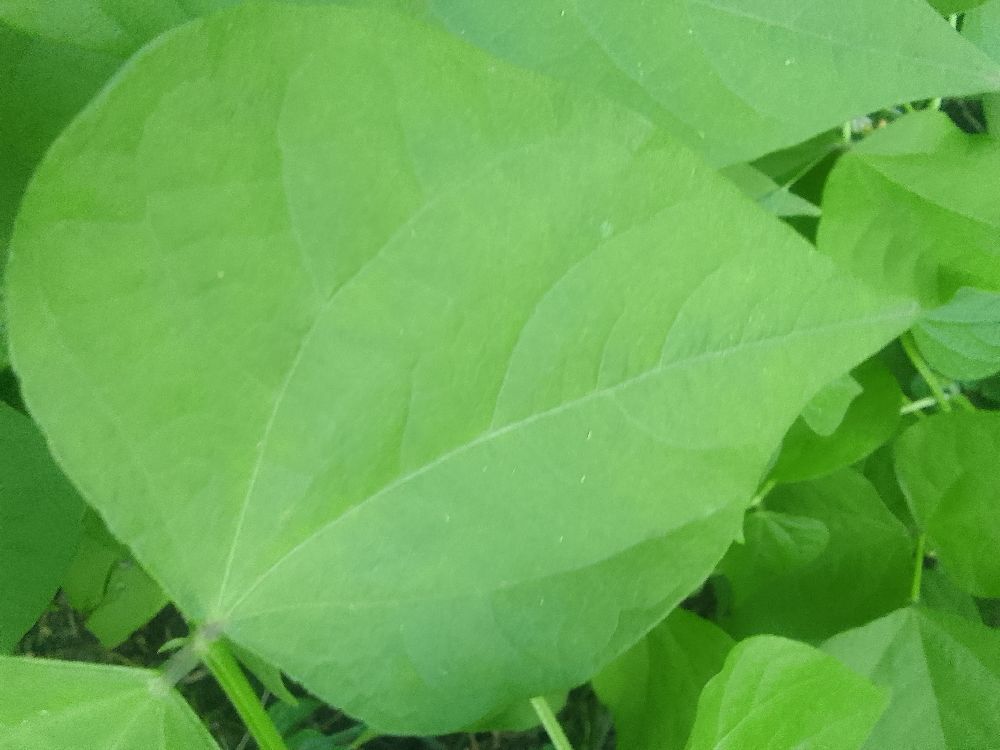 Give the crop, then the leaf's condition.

common bean, healthy
